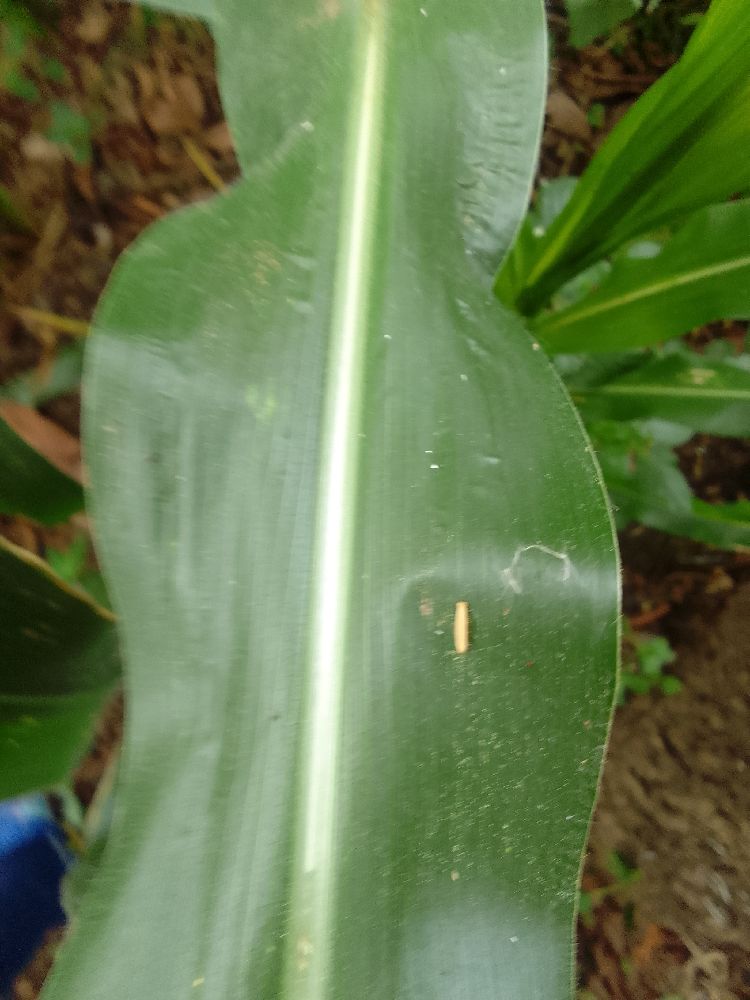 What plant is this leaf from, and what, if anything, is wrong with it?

maize, healthy
